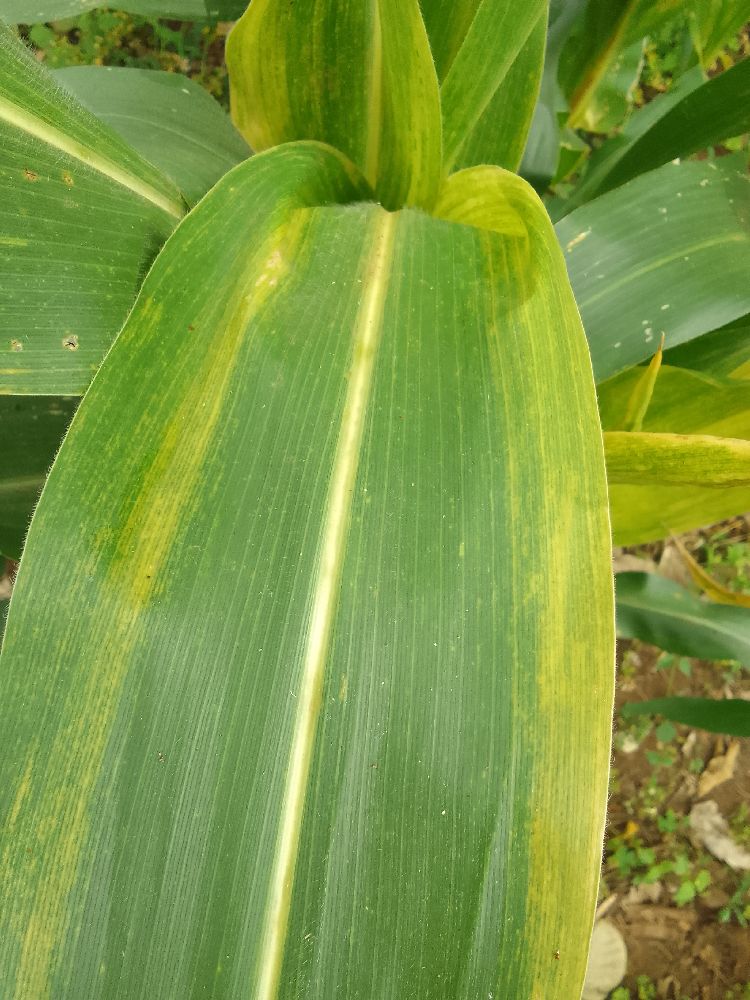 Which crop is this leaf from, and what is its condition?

maize, maize lethal necrosis
